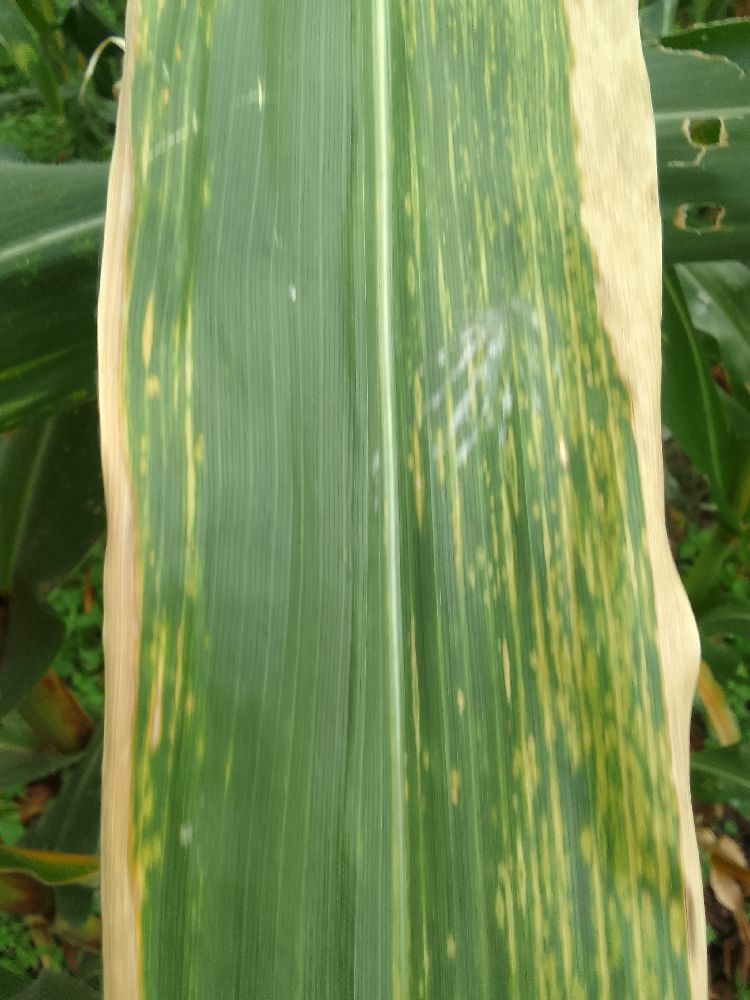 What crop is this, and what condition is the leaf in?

maize, maize lethal necrosis
